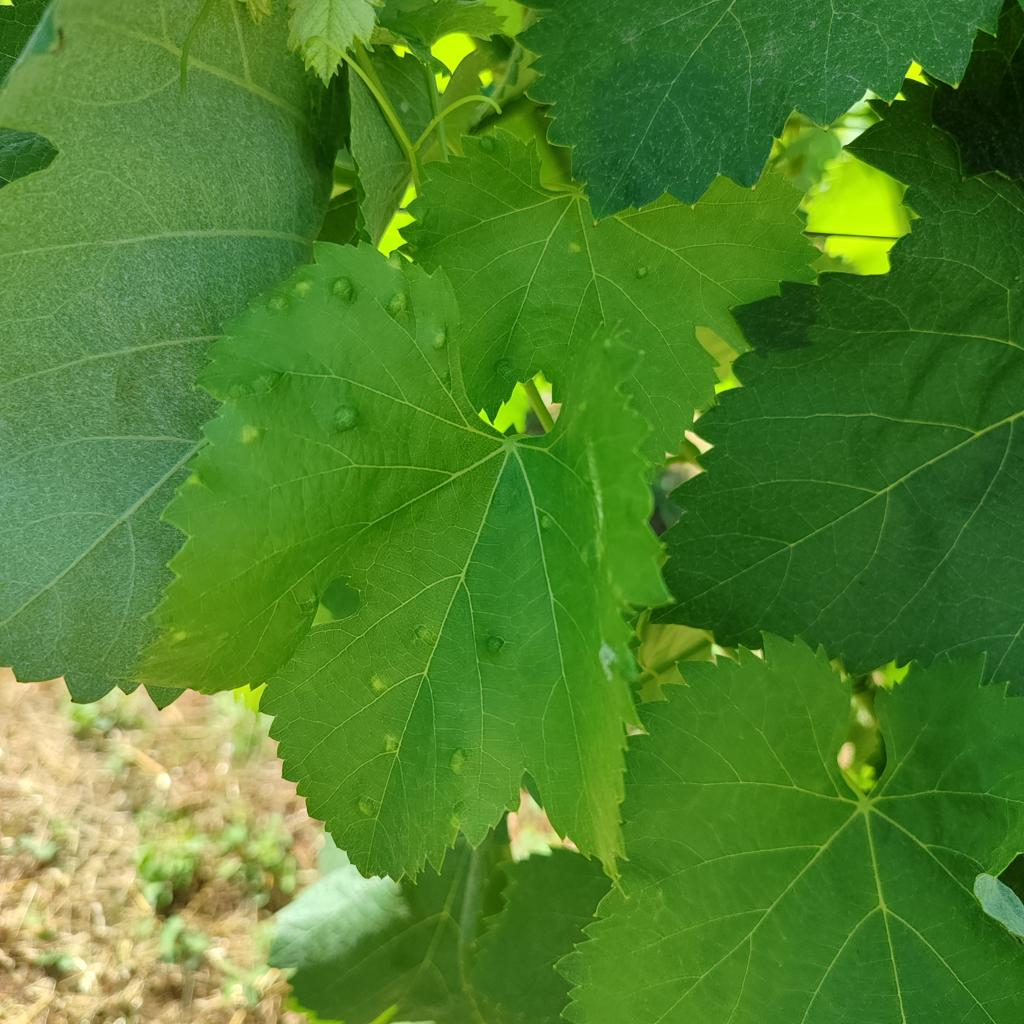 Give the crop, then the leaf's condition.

grapevine, erineum mite
